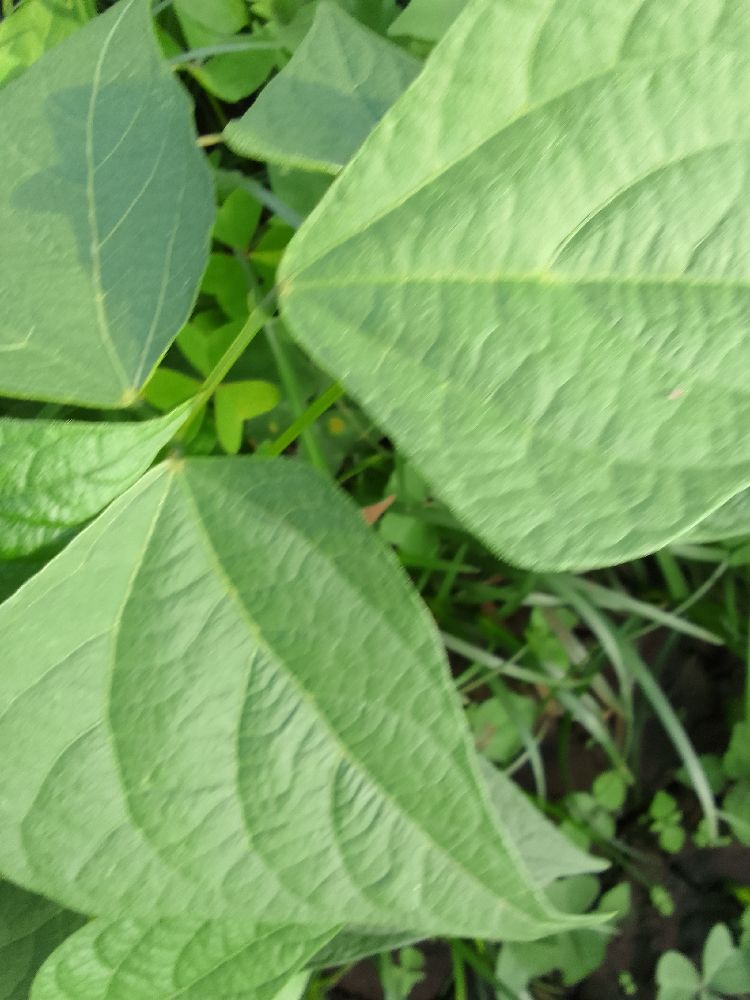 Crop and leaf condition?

common bean, healthy
